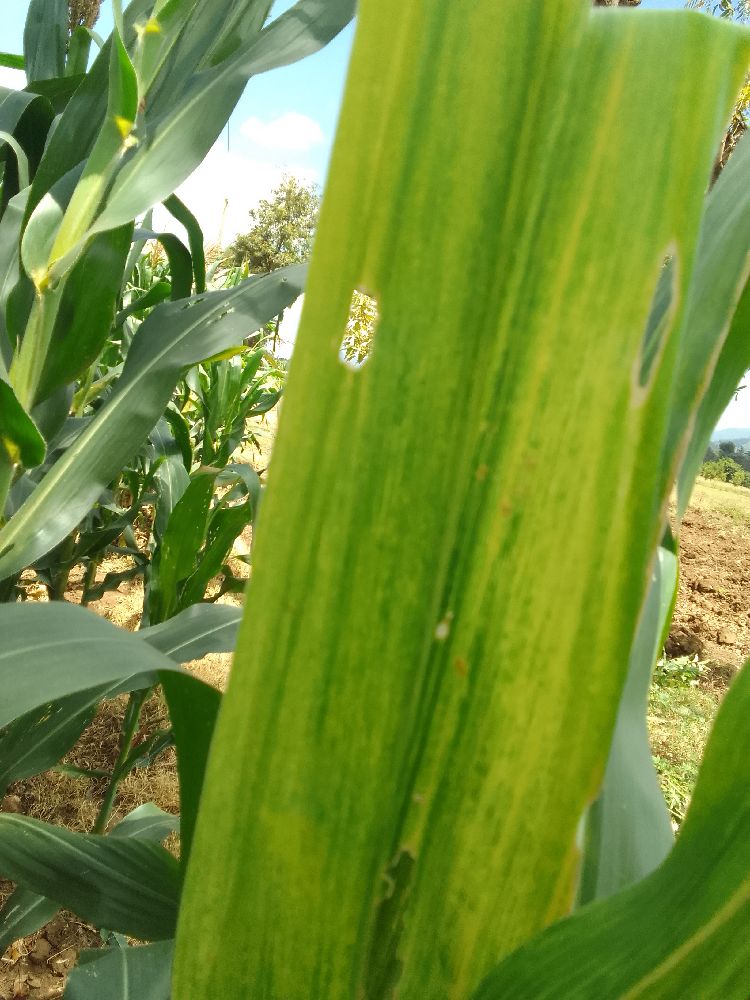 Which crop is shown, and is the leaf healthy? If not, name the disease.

maize, maize lethal necrosis
